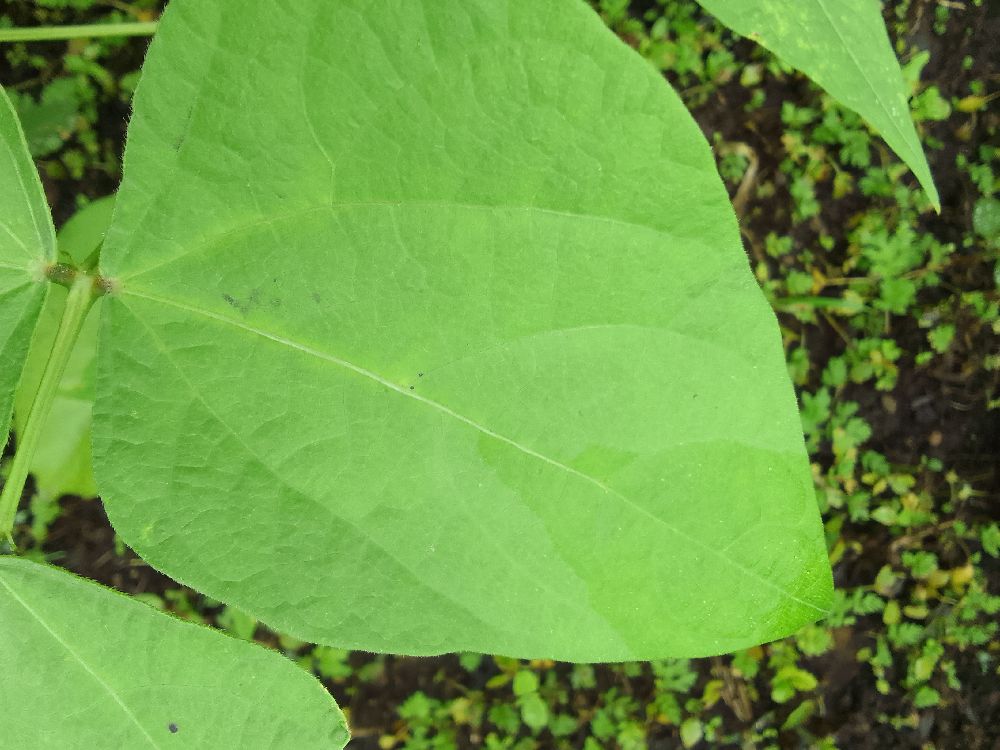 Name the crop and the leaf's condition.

common bean, healthy
